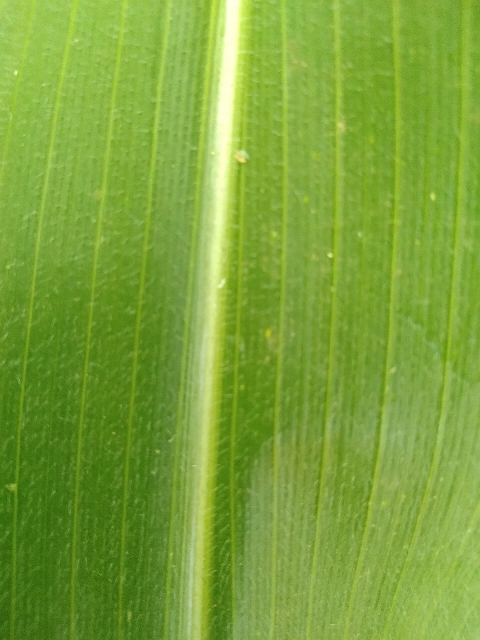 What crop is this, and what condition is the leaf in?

maize, healthy
